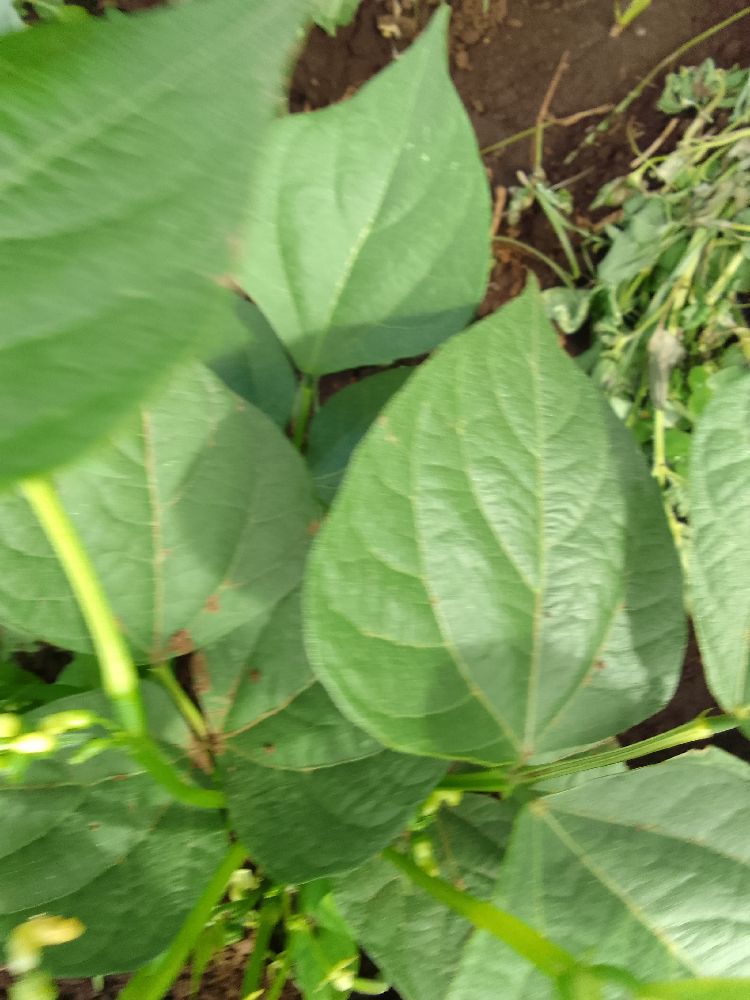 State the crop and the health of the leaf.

common bean, healthy
